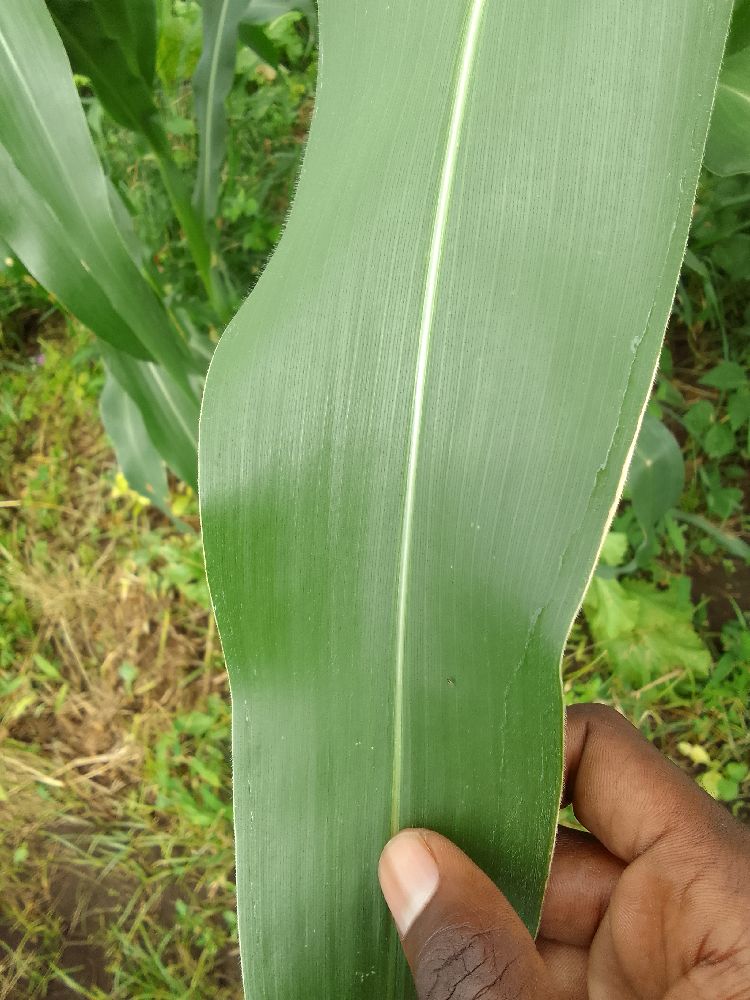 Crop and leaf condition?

maize, healthy
